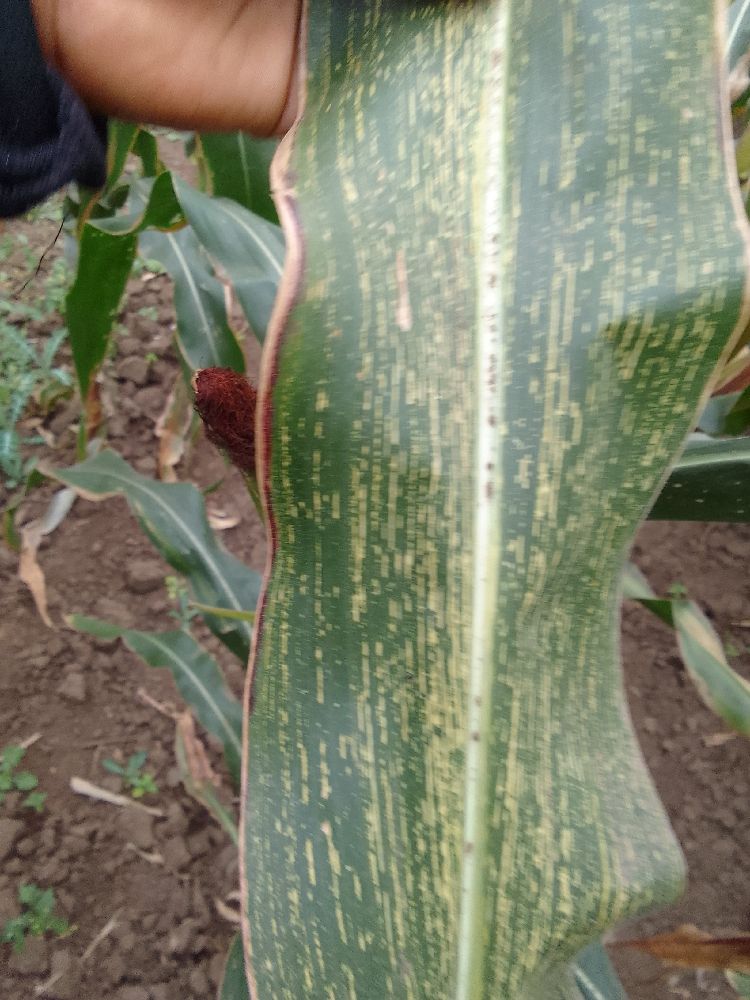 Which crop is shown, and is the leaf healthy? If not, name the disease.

maize, maize streak virus
